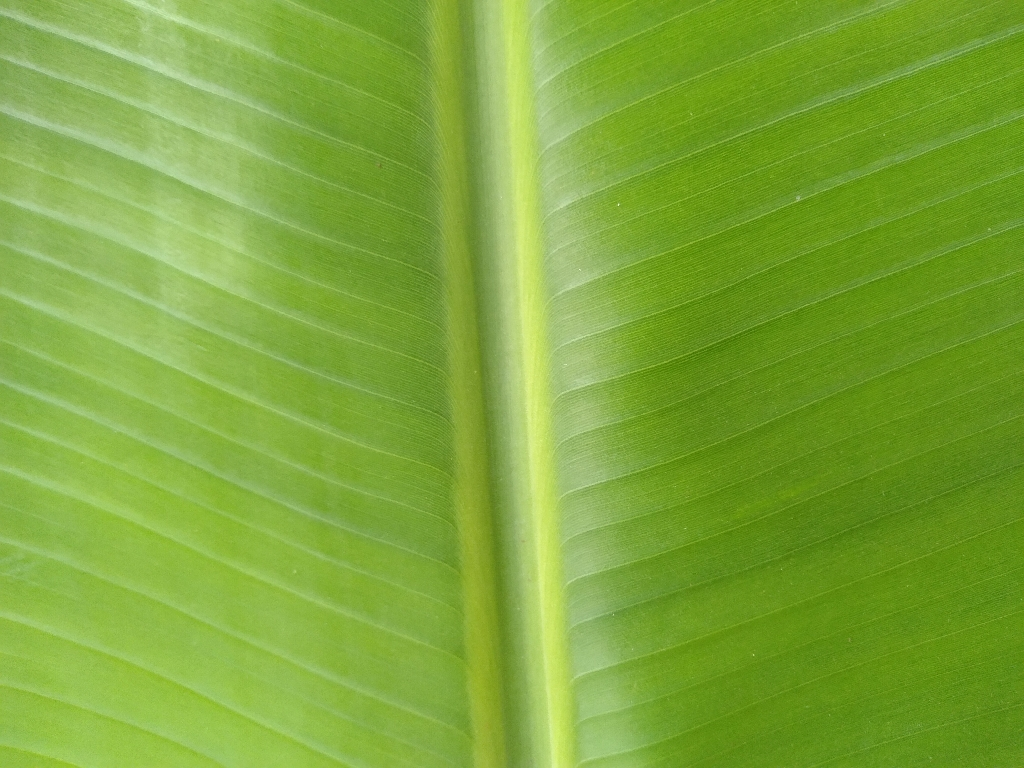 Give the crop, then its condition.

banana, healthy
